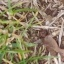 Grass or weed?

grass
